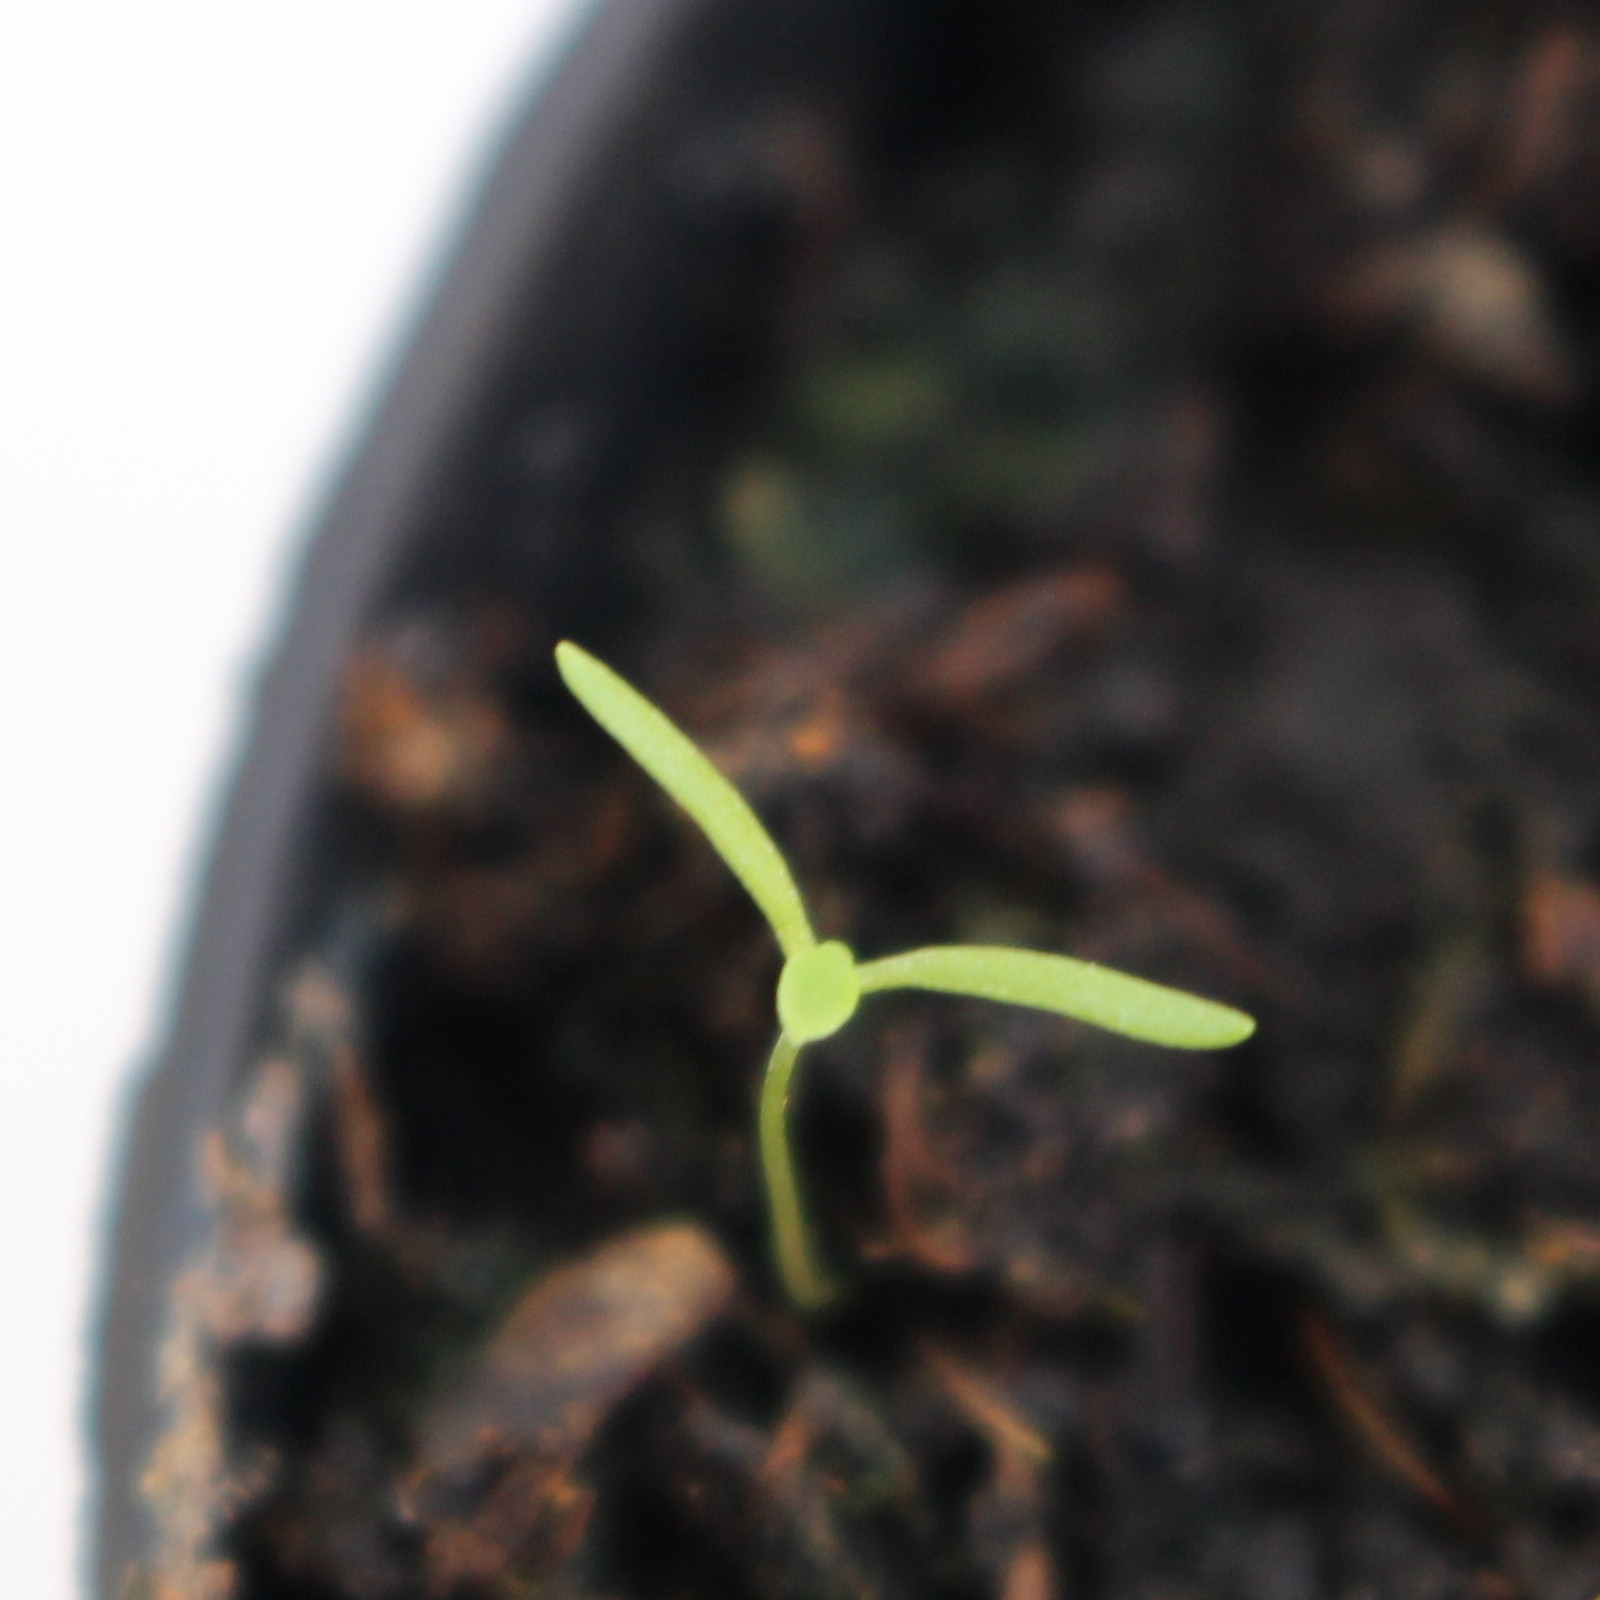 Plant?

Papaver rhoeas
